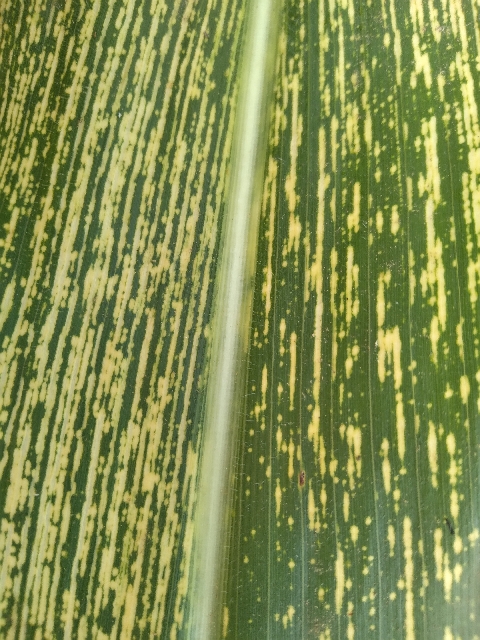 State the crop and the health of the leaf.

maize, maize streak virus
